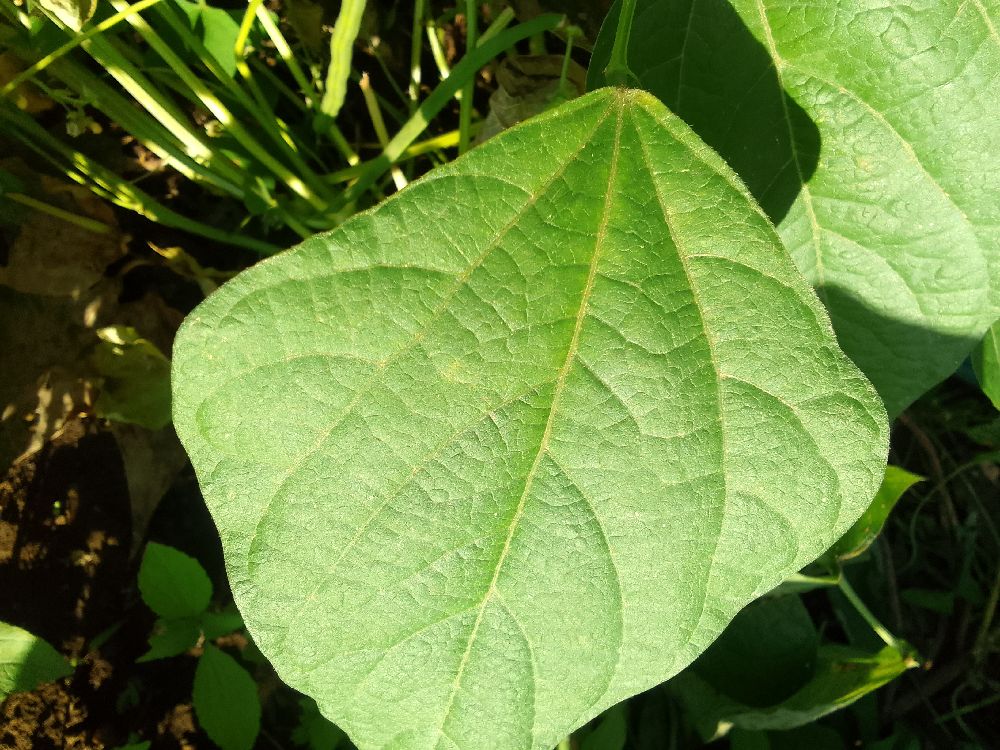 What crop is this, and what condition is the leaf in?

common bean, healthy
